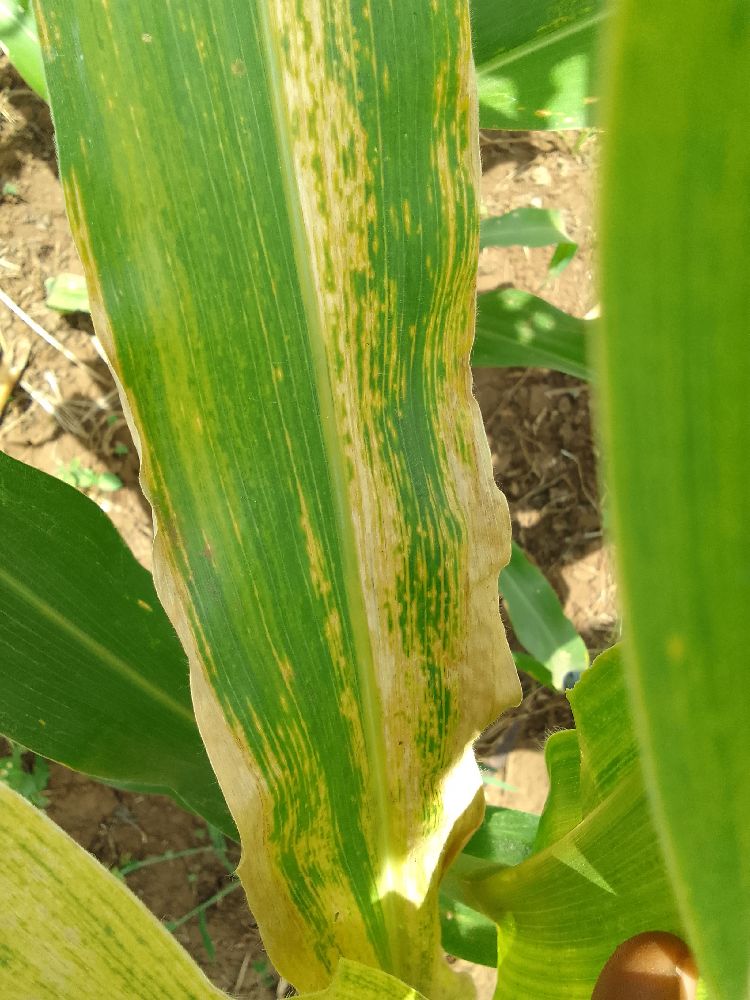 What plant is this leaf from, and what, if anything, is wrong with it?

maize, maize lethal necrosis
